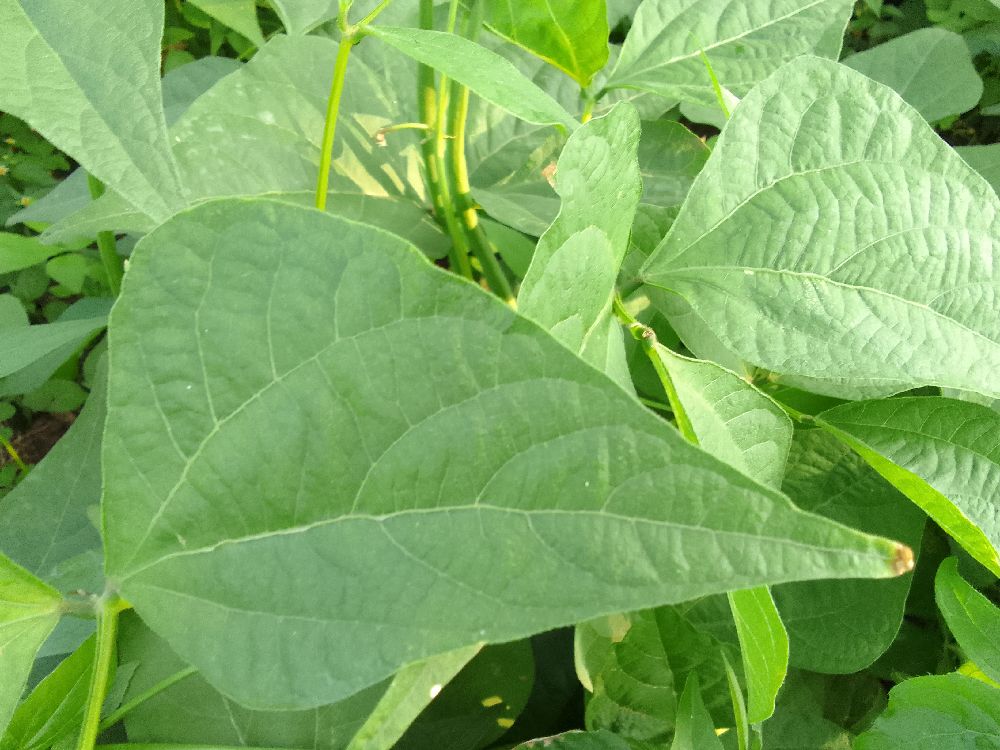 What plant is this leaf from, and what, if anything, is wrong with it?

common bean, healthy
